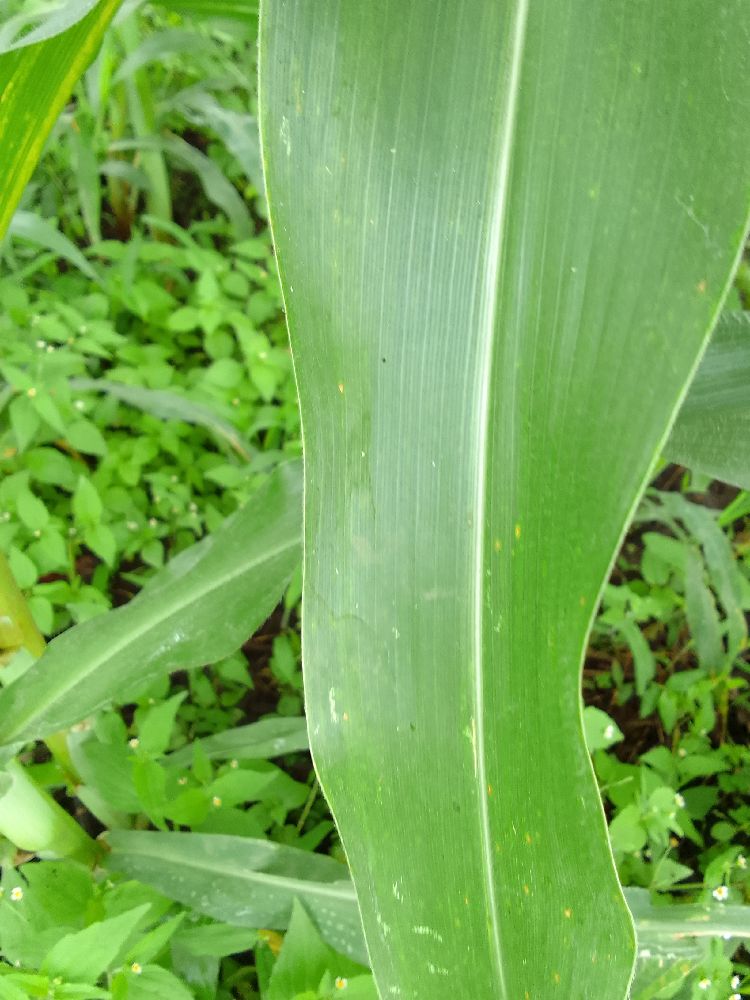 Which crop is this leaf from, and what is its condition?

maize, healthy
